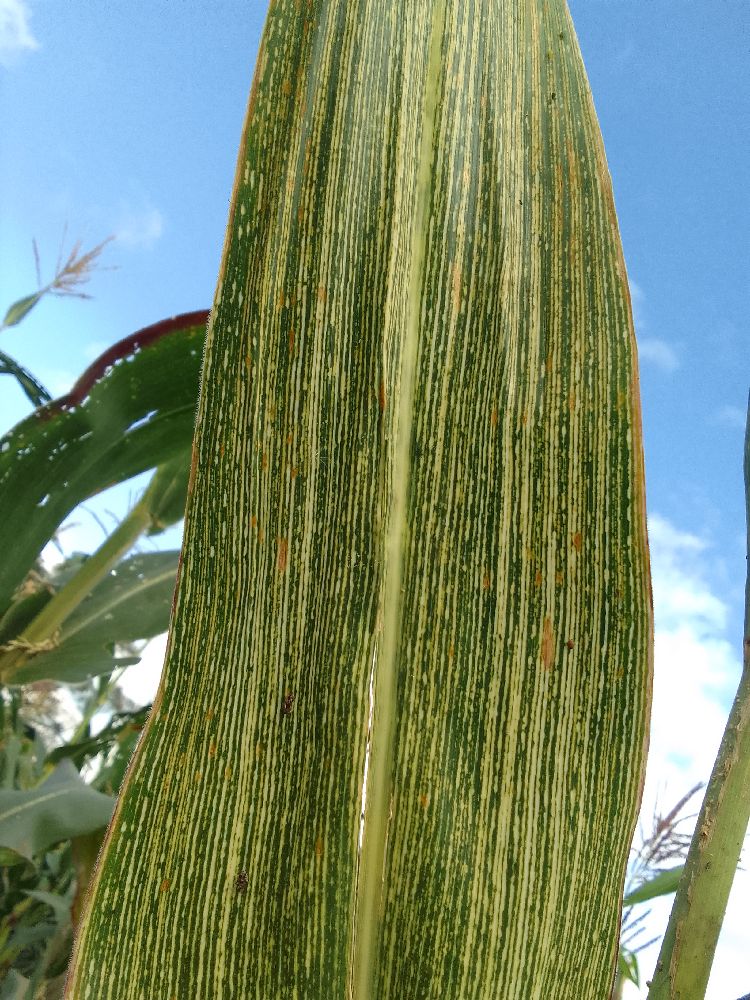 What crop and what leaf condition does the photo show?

common bean, healthy
